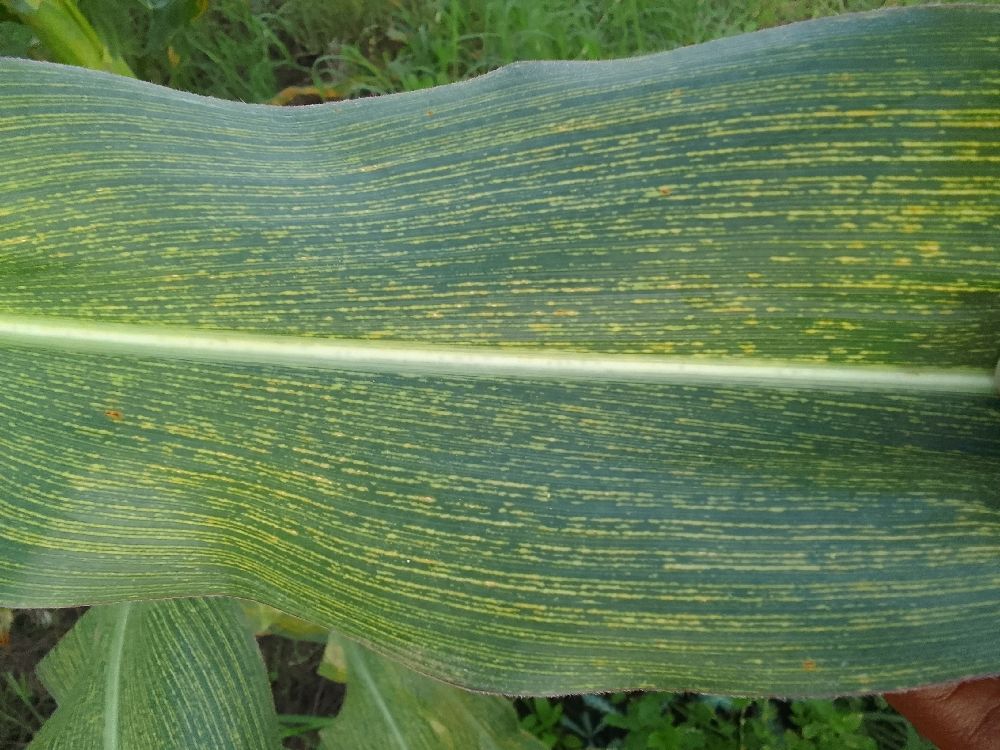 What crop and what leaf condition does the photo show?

maize, maize streak virus
